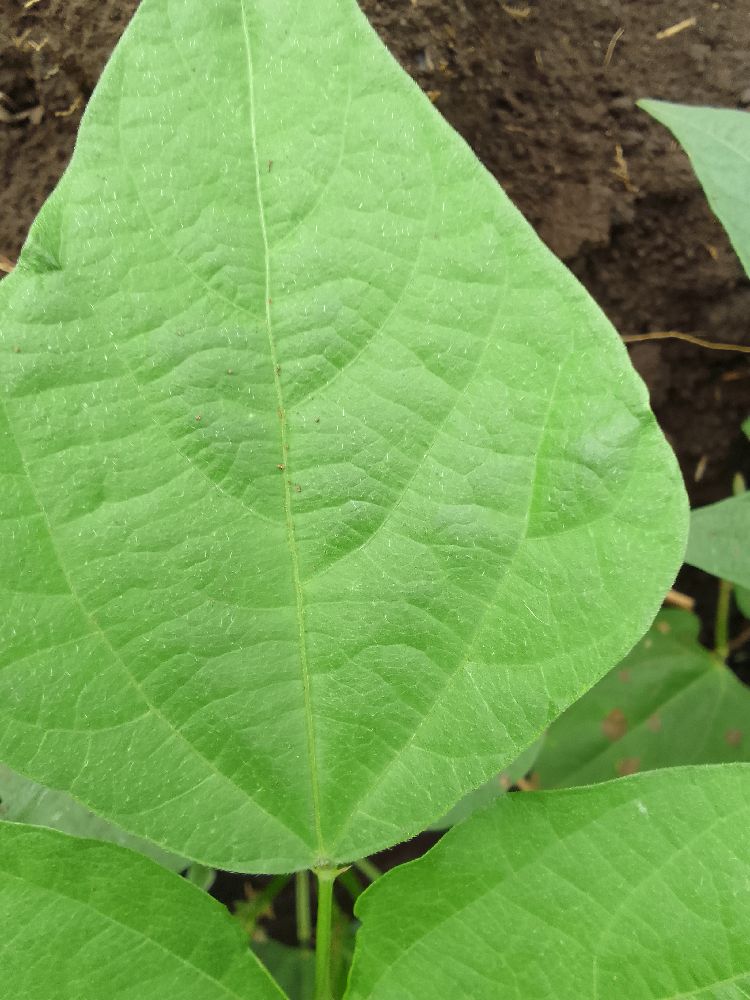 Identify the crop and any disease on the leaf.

common bean, healthy
